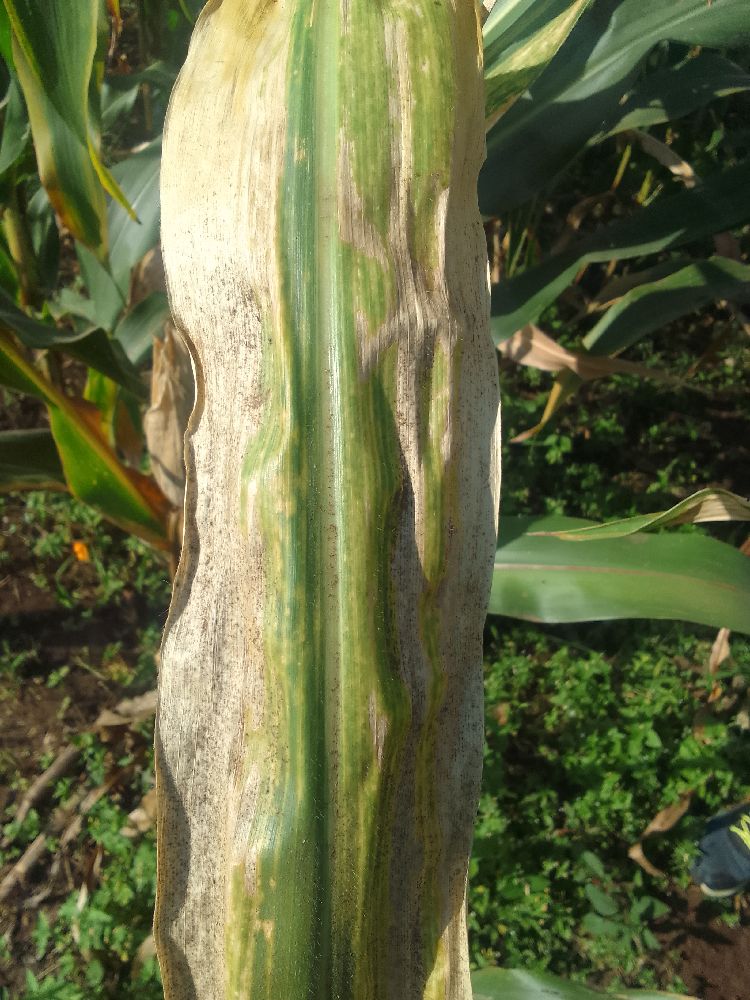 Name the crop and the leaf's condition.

maize, maize lethal necrosis
